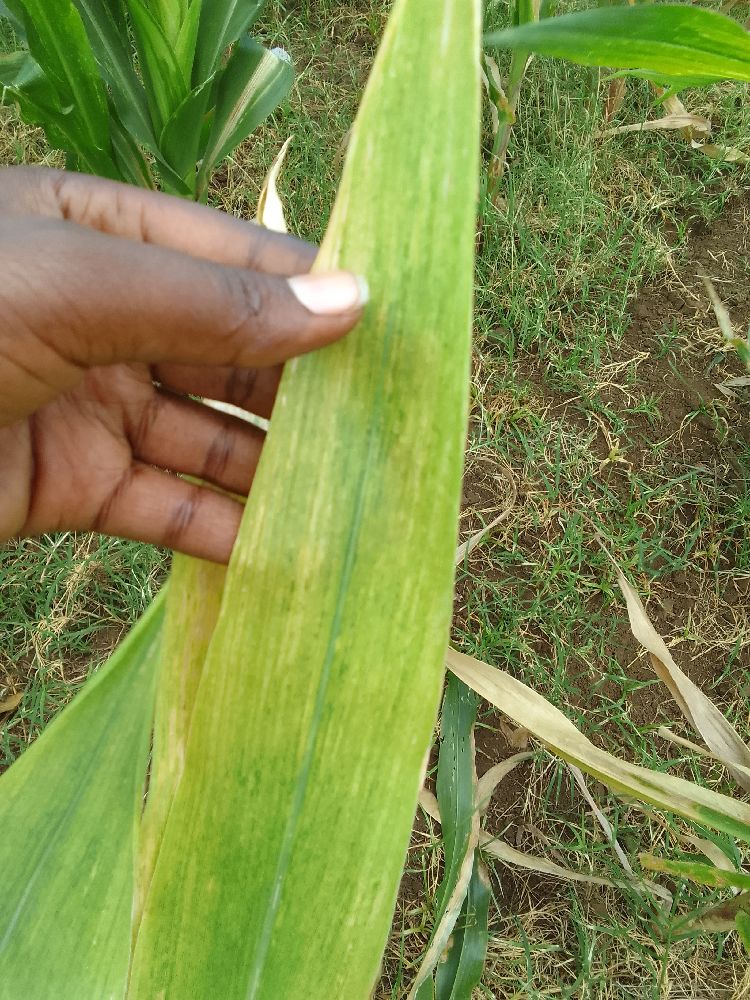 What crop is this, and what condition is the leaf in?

maize, maize lethal necrosis
